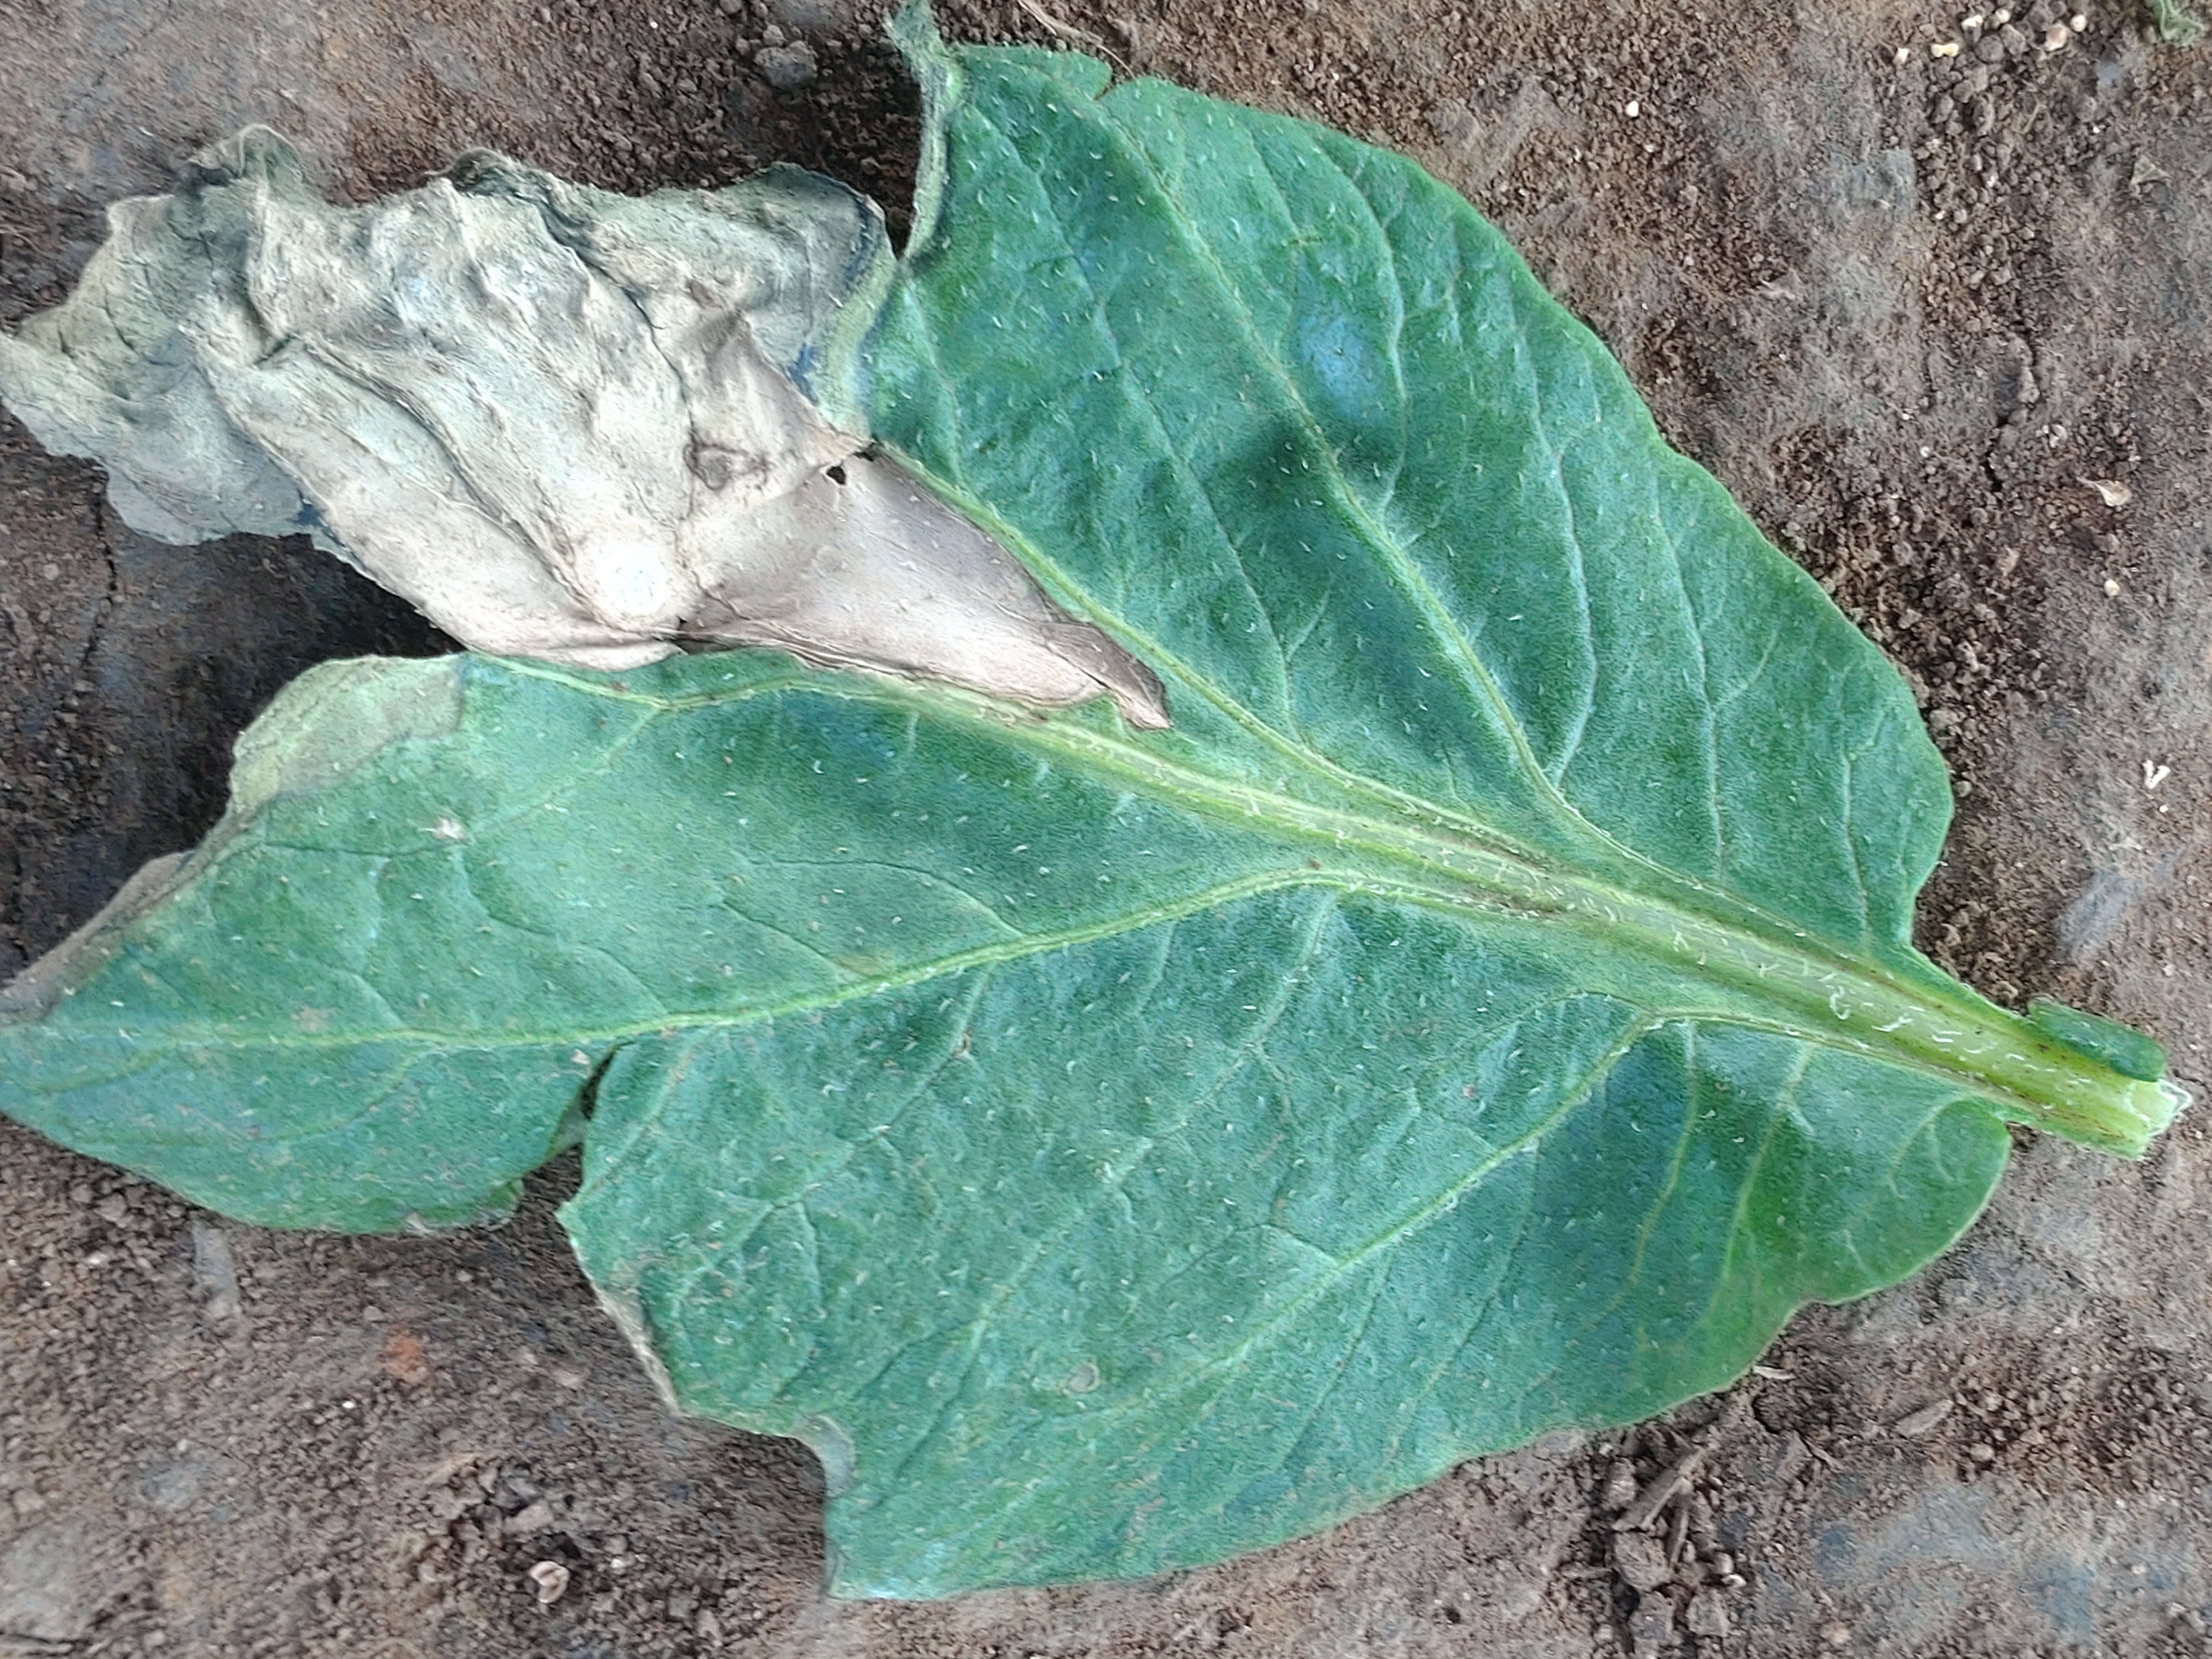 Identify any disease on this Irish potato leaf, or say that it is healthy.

early blight
